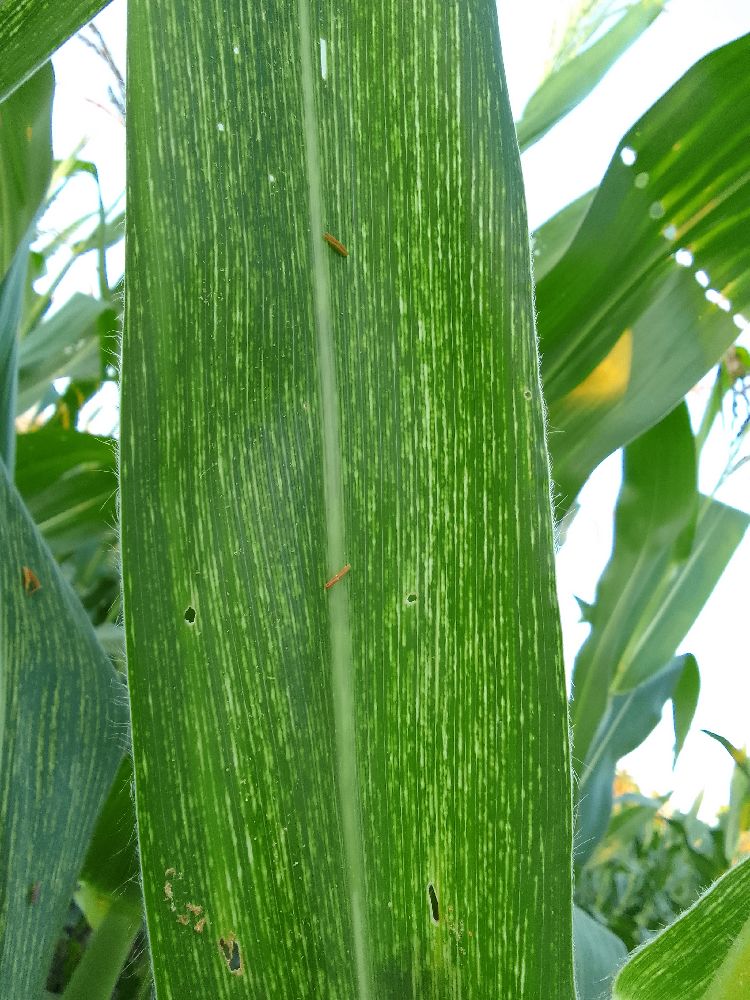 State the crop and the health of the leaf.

maize, maize streak virus
